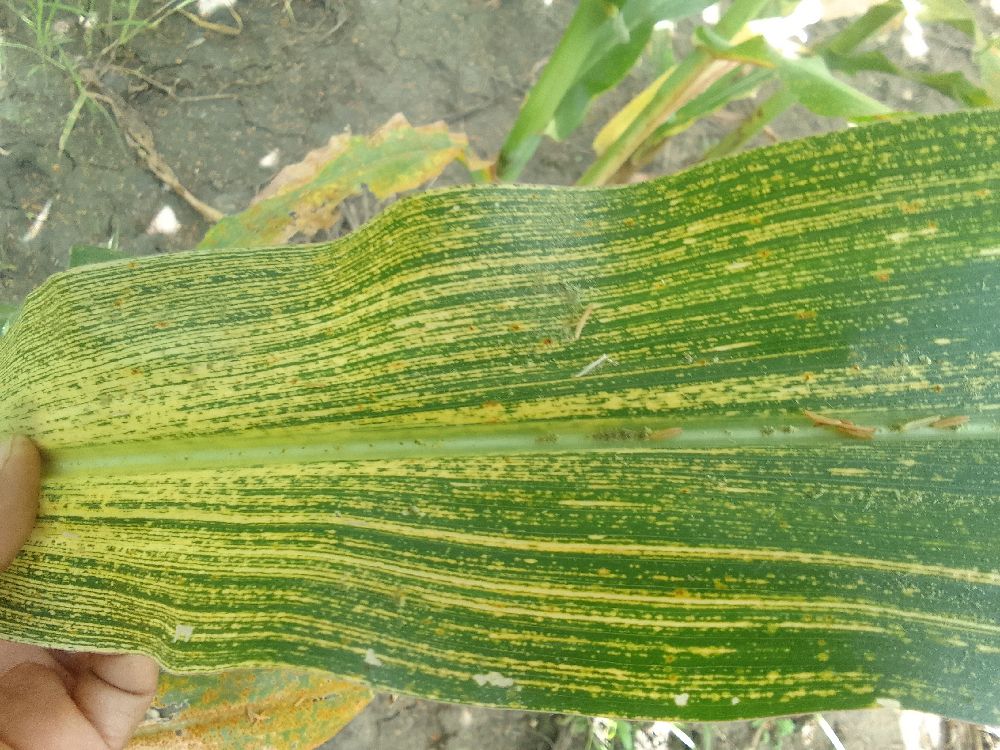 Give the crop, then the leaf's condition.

maize, maize streak virus
